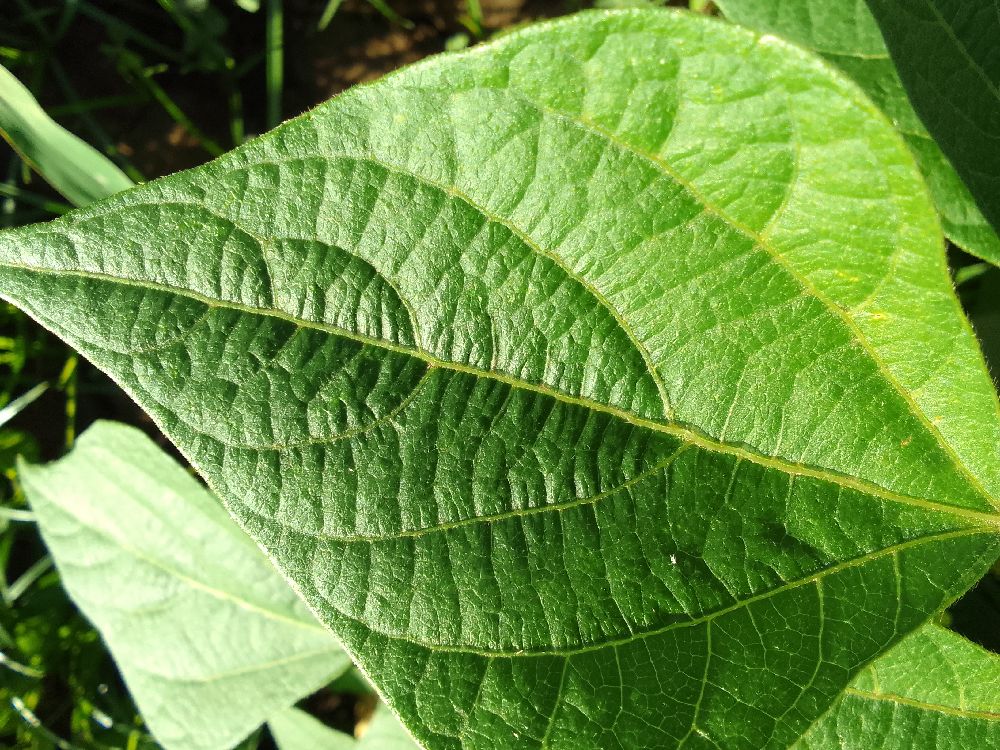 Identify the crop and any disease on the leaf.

common bean, healthy
